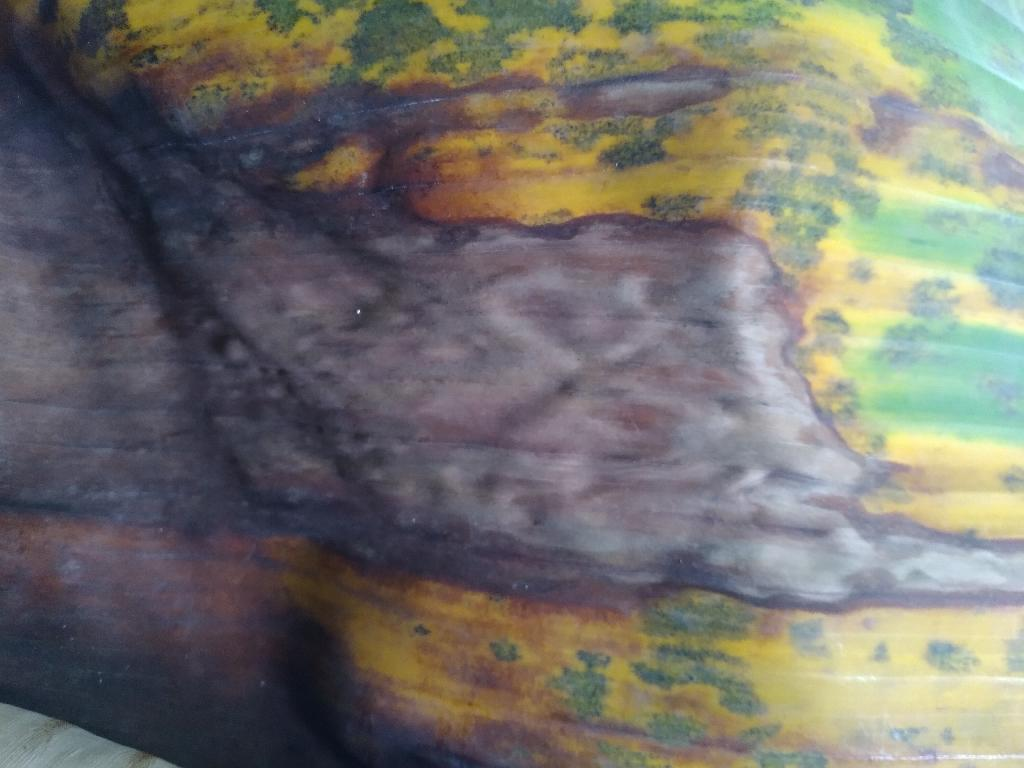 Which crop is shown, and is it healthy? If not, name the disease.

banana, black sigatoka
